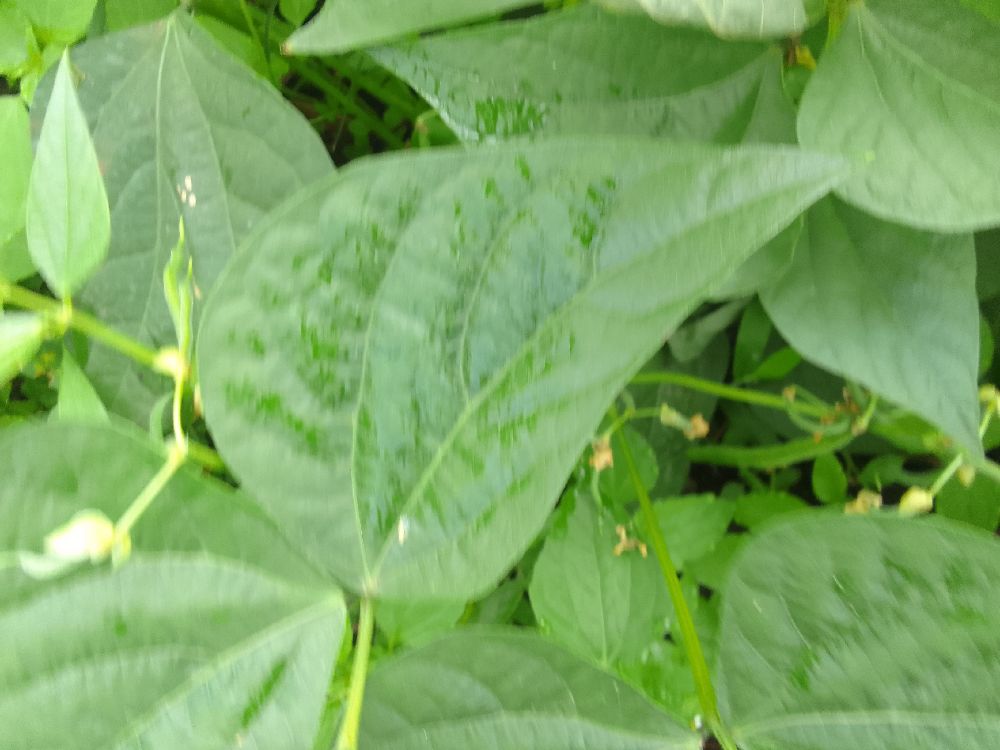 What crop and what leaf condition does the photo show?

common bean, healthy
